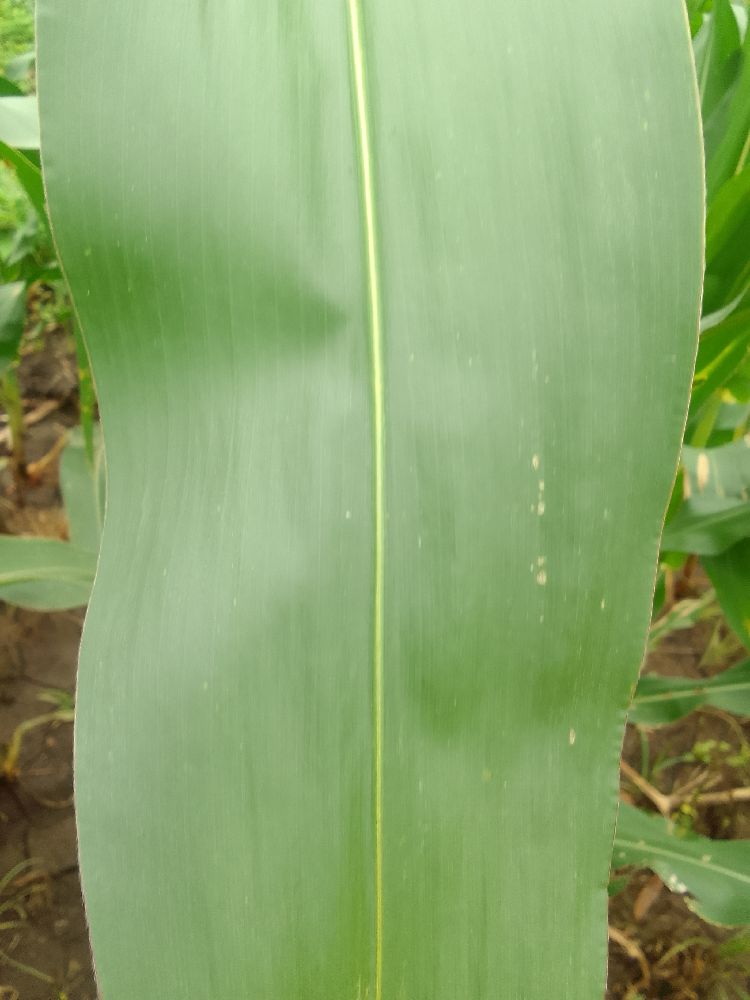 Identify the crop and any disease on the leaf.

maize, healthy
